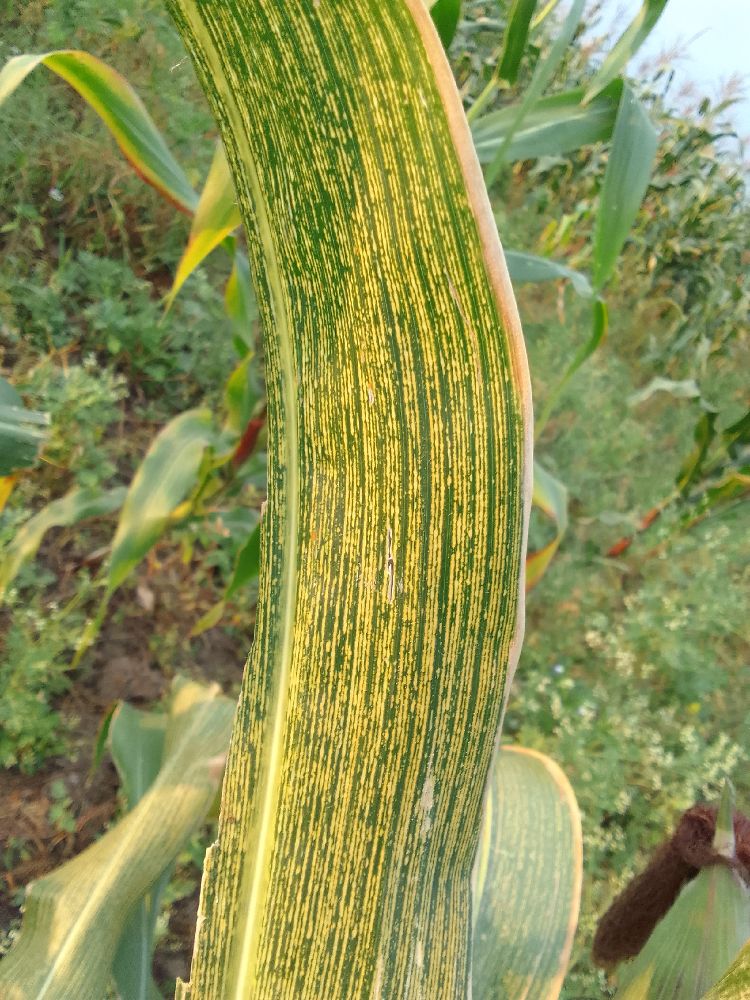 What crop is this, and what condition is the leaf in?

maize, maize streak virus
